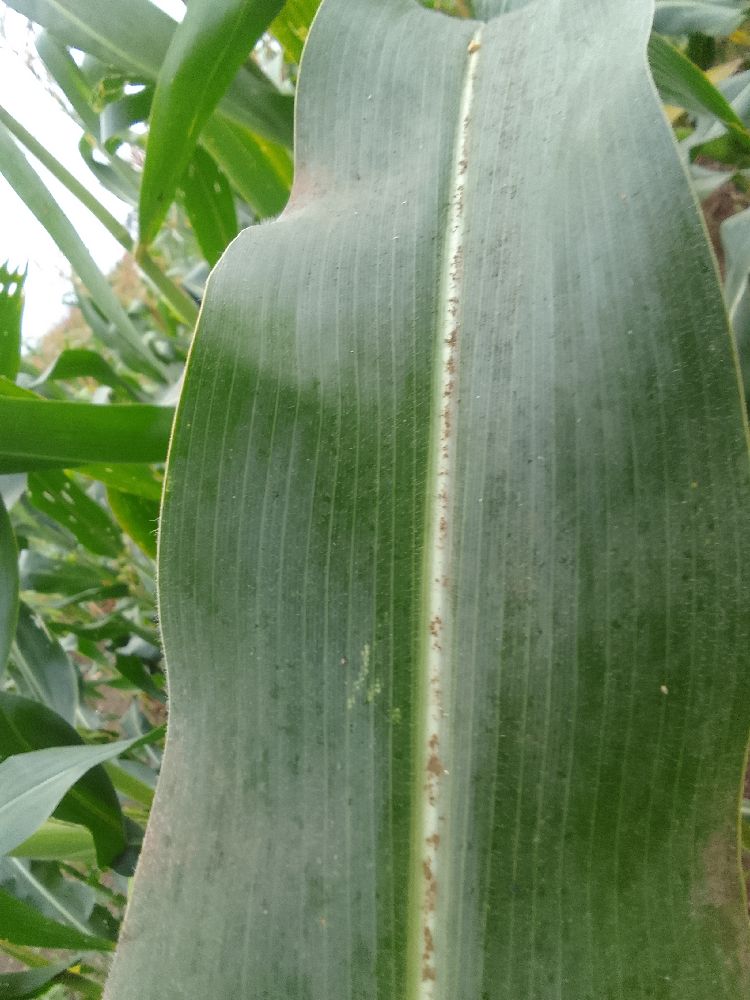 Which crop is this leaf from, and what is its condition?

maize, healthy
